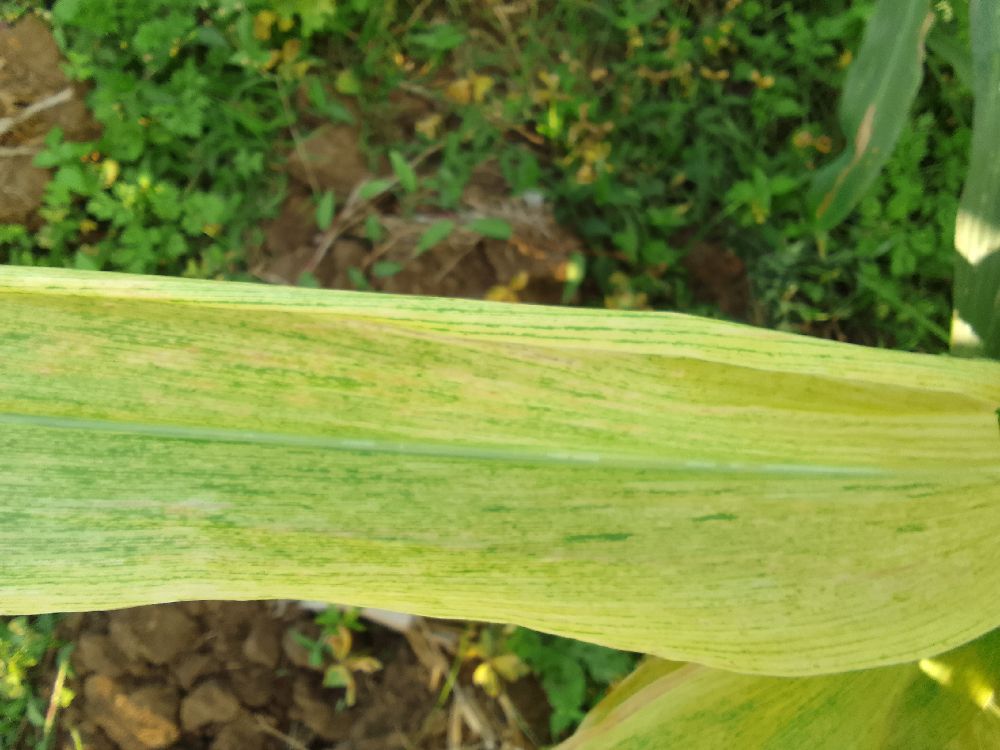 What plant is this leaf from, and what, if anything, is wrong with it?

maize, maize lethal necrosis
